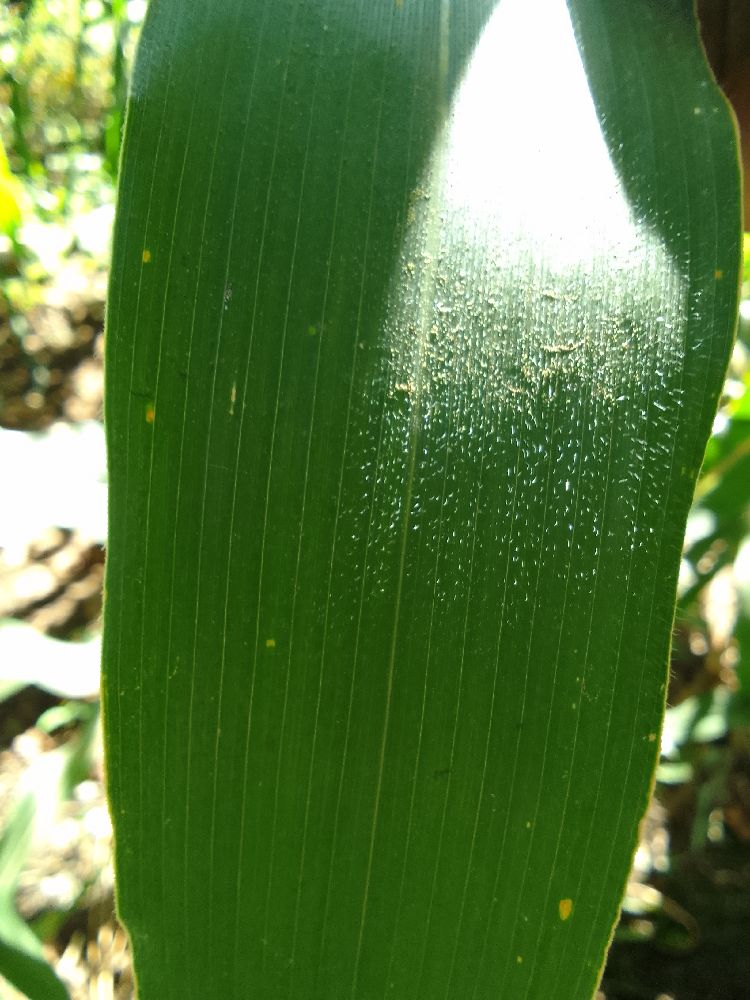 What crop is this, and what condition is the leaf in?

maize, healthy
